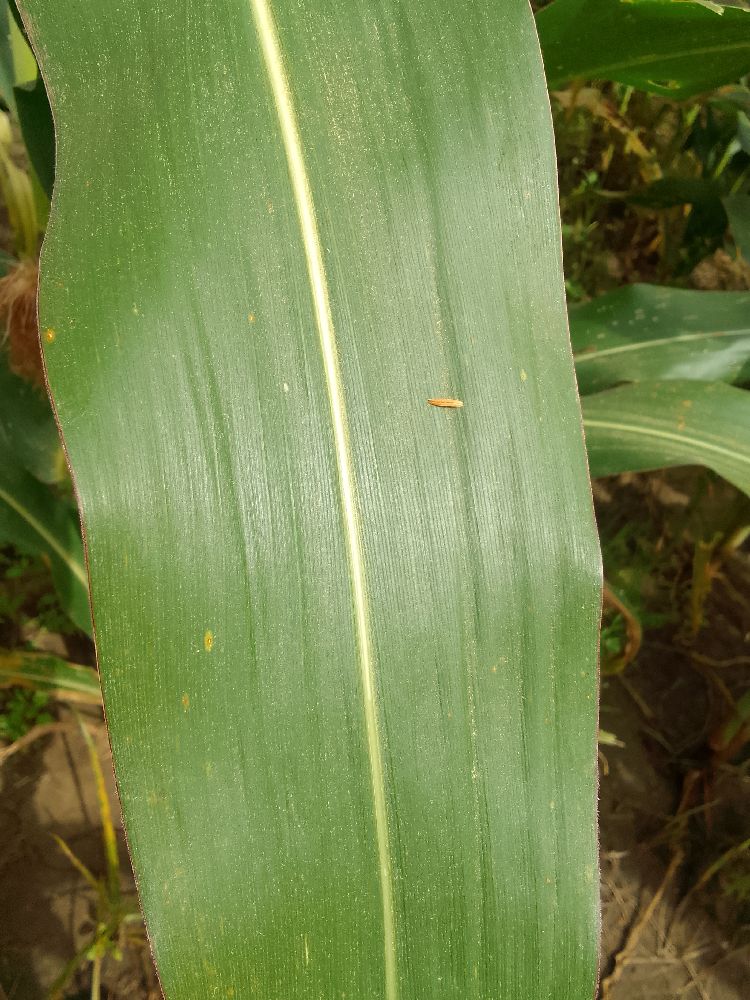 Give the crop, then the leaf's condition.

maize, healthy
